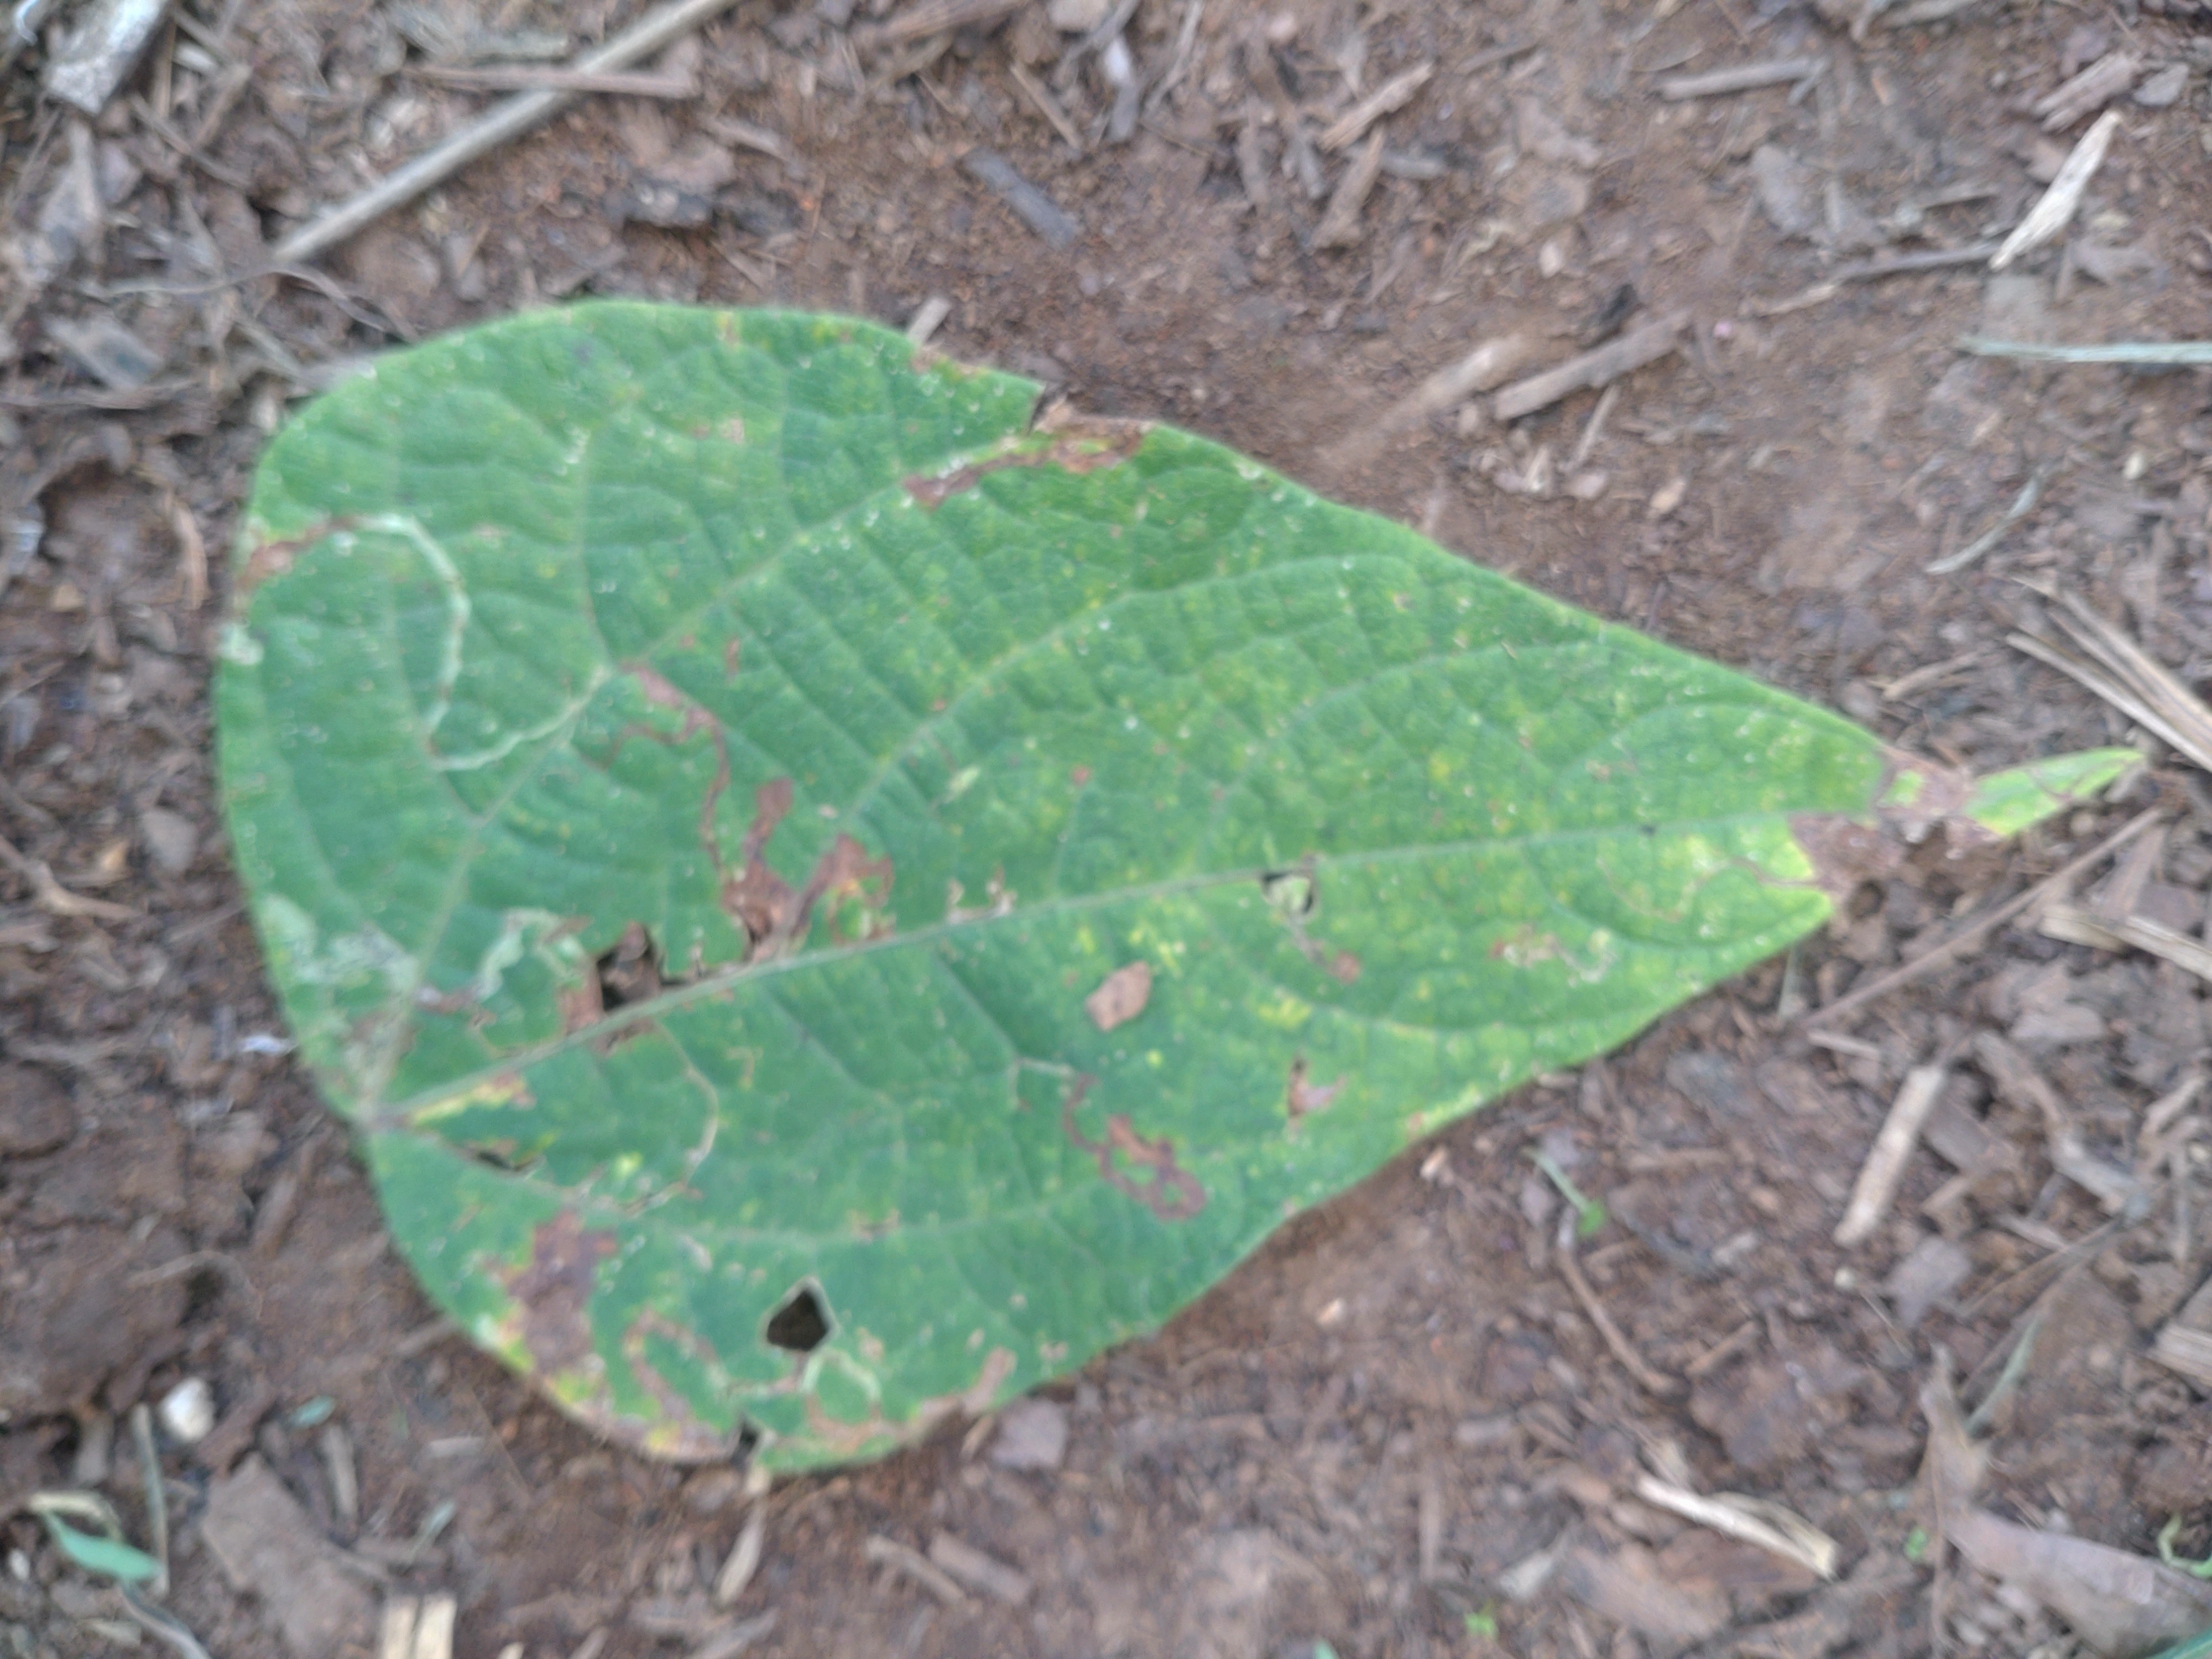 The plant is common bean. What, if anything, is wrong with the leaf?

anthracnose
